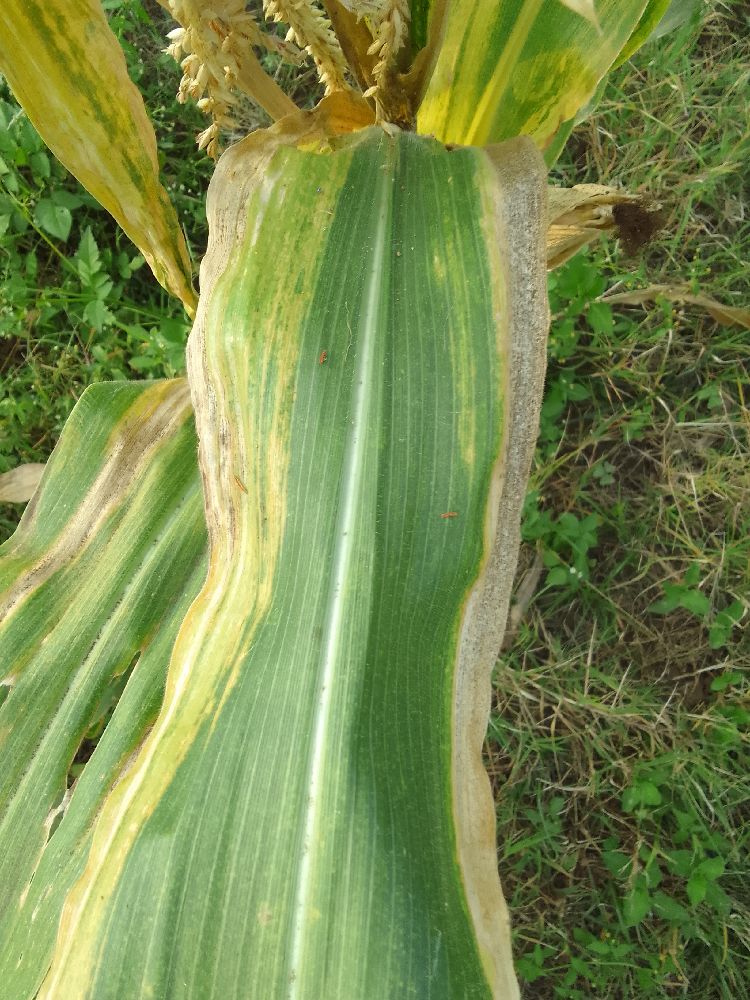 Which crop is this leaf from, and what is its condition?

maize, maize lethal necrosis
